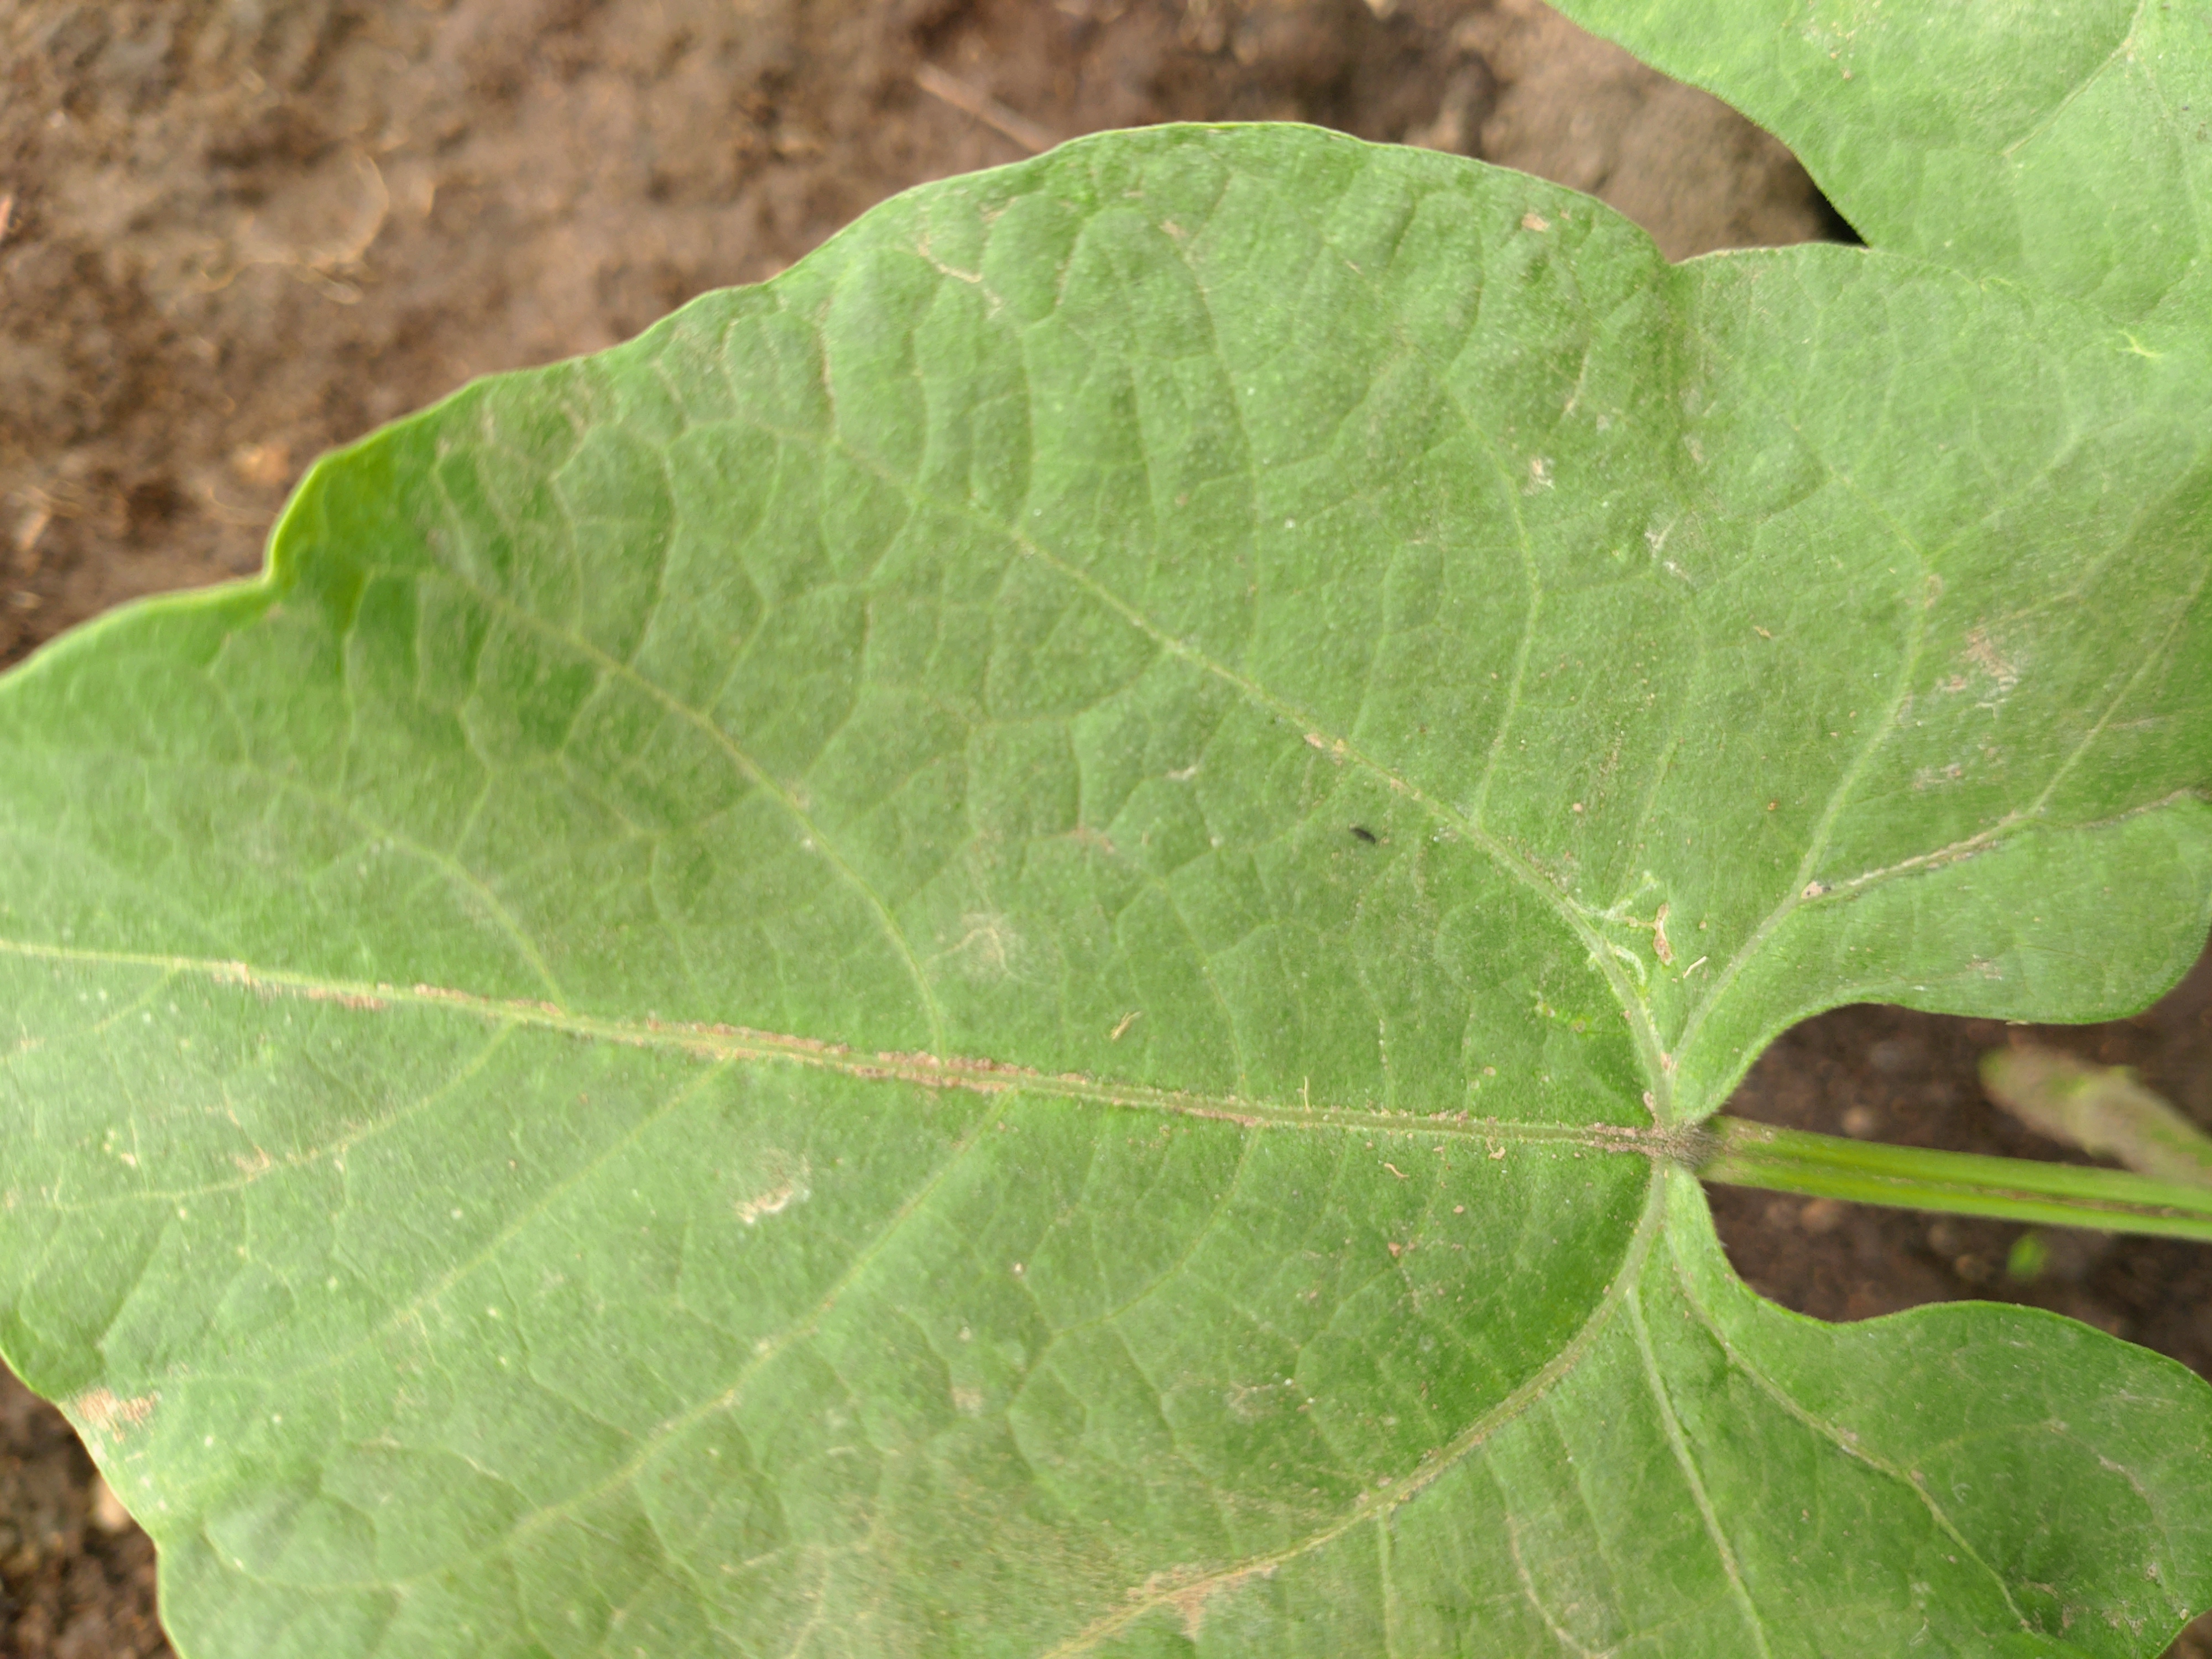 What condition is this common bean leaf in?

healthy
